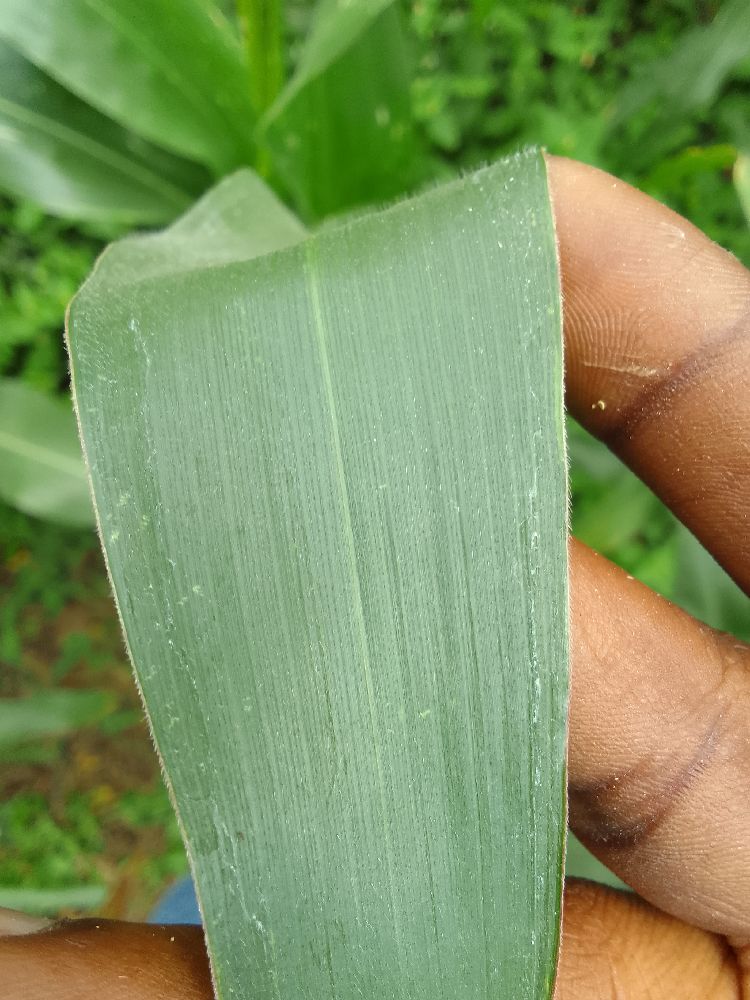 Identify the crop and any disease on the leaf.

maize, healthy
